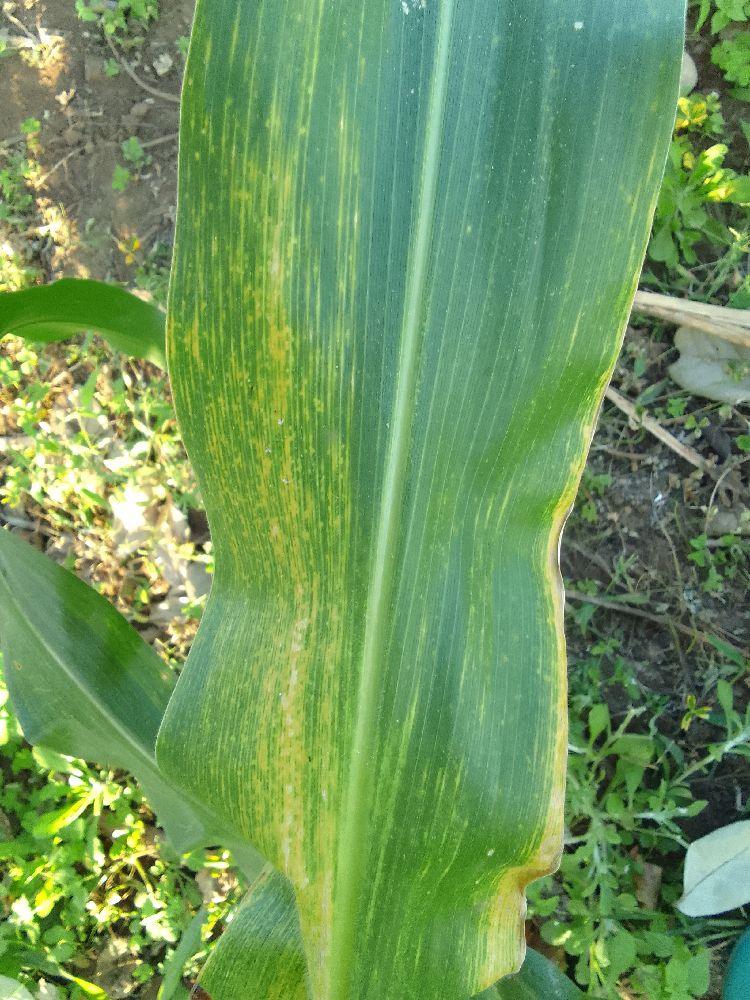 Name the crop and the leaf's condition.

maize, maize lethal necrosis
